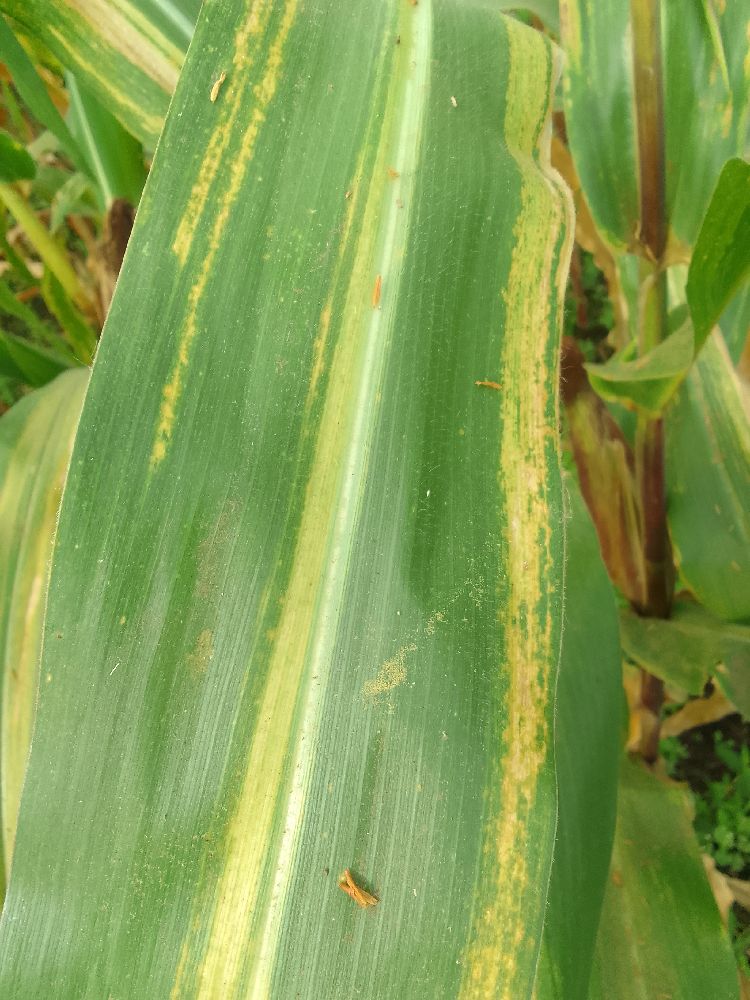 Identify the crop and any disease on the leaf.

maize, maize lethal necrosis
